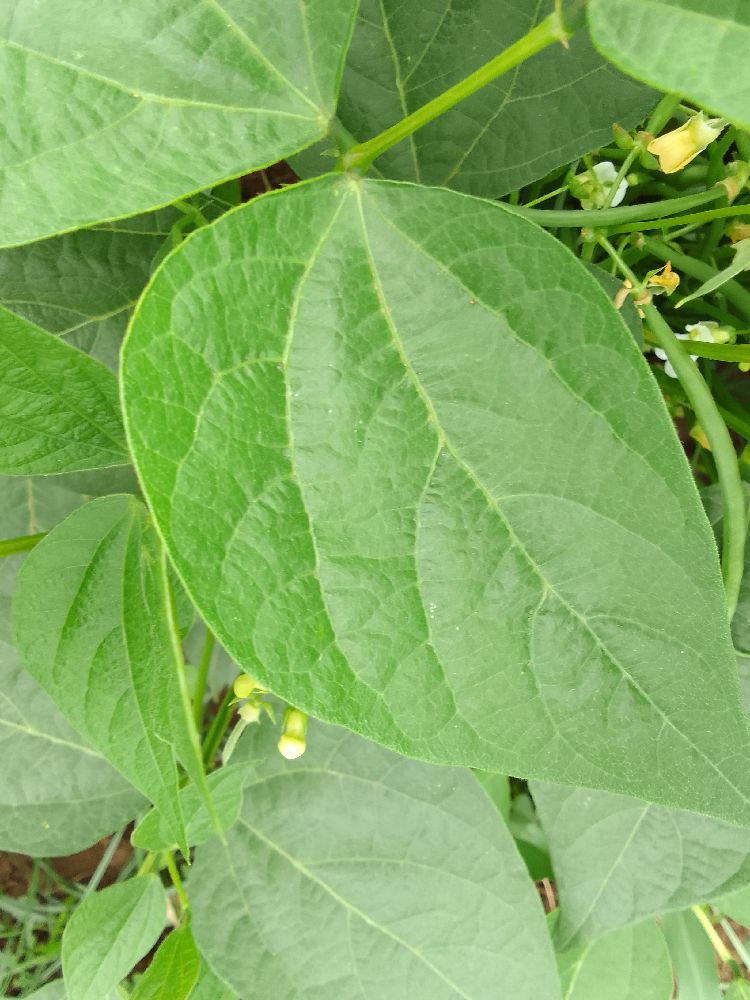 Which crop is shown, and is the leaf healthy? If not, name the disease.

common bean, healthy
